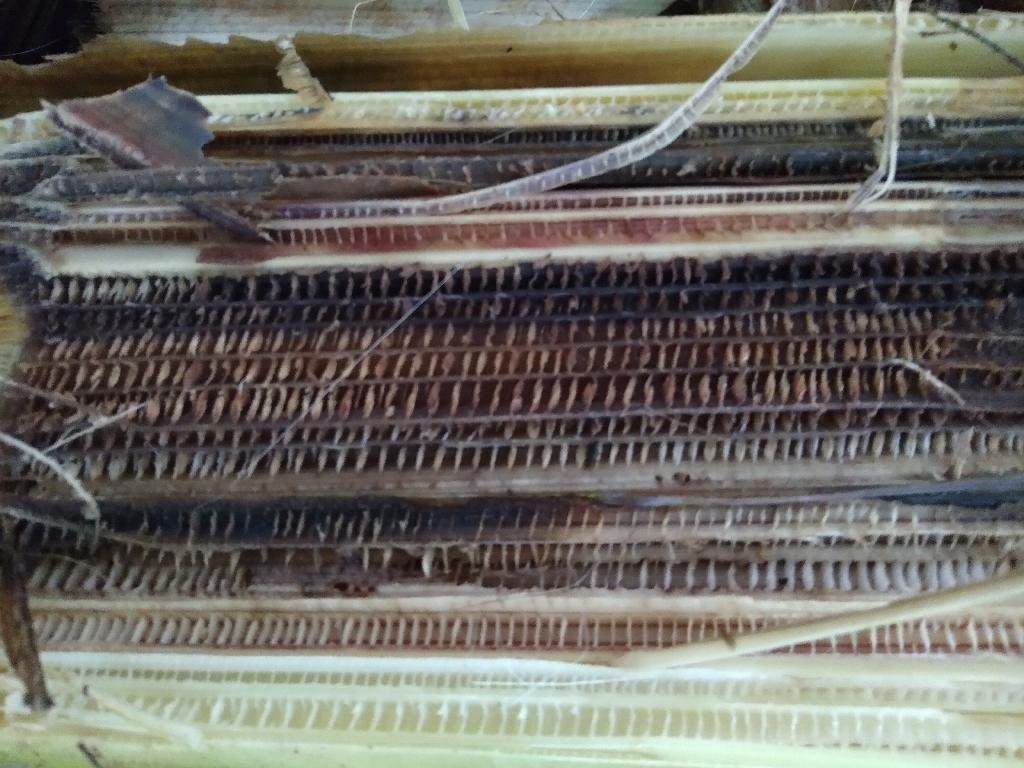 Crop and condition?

banana, fusarium wilt race 1
